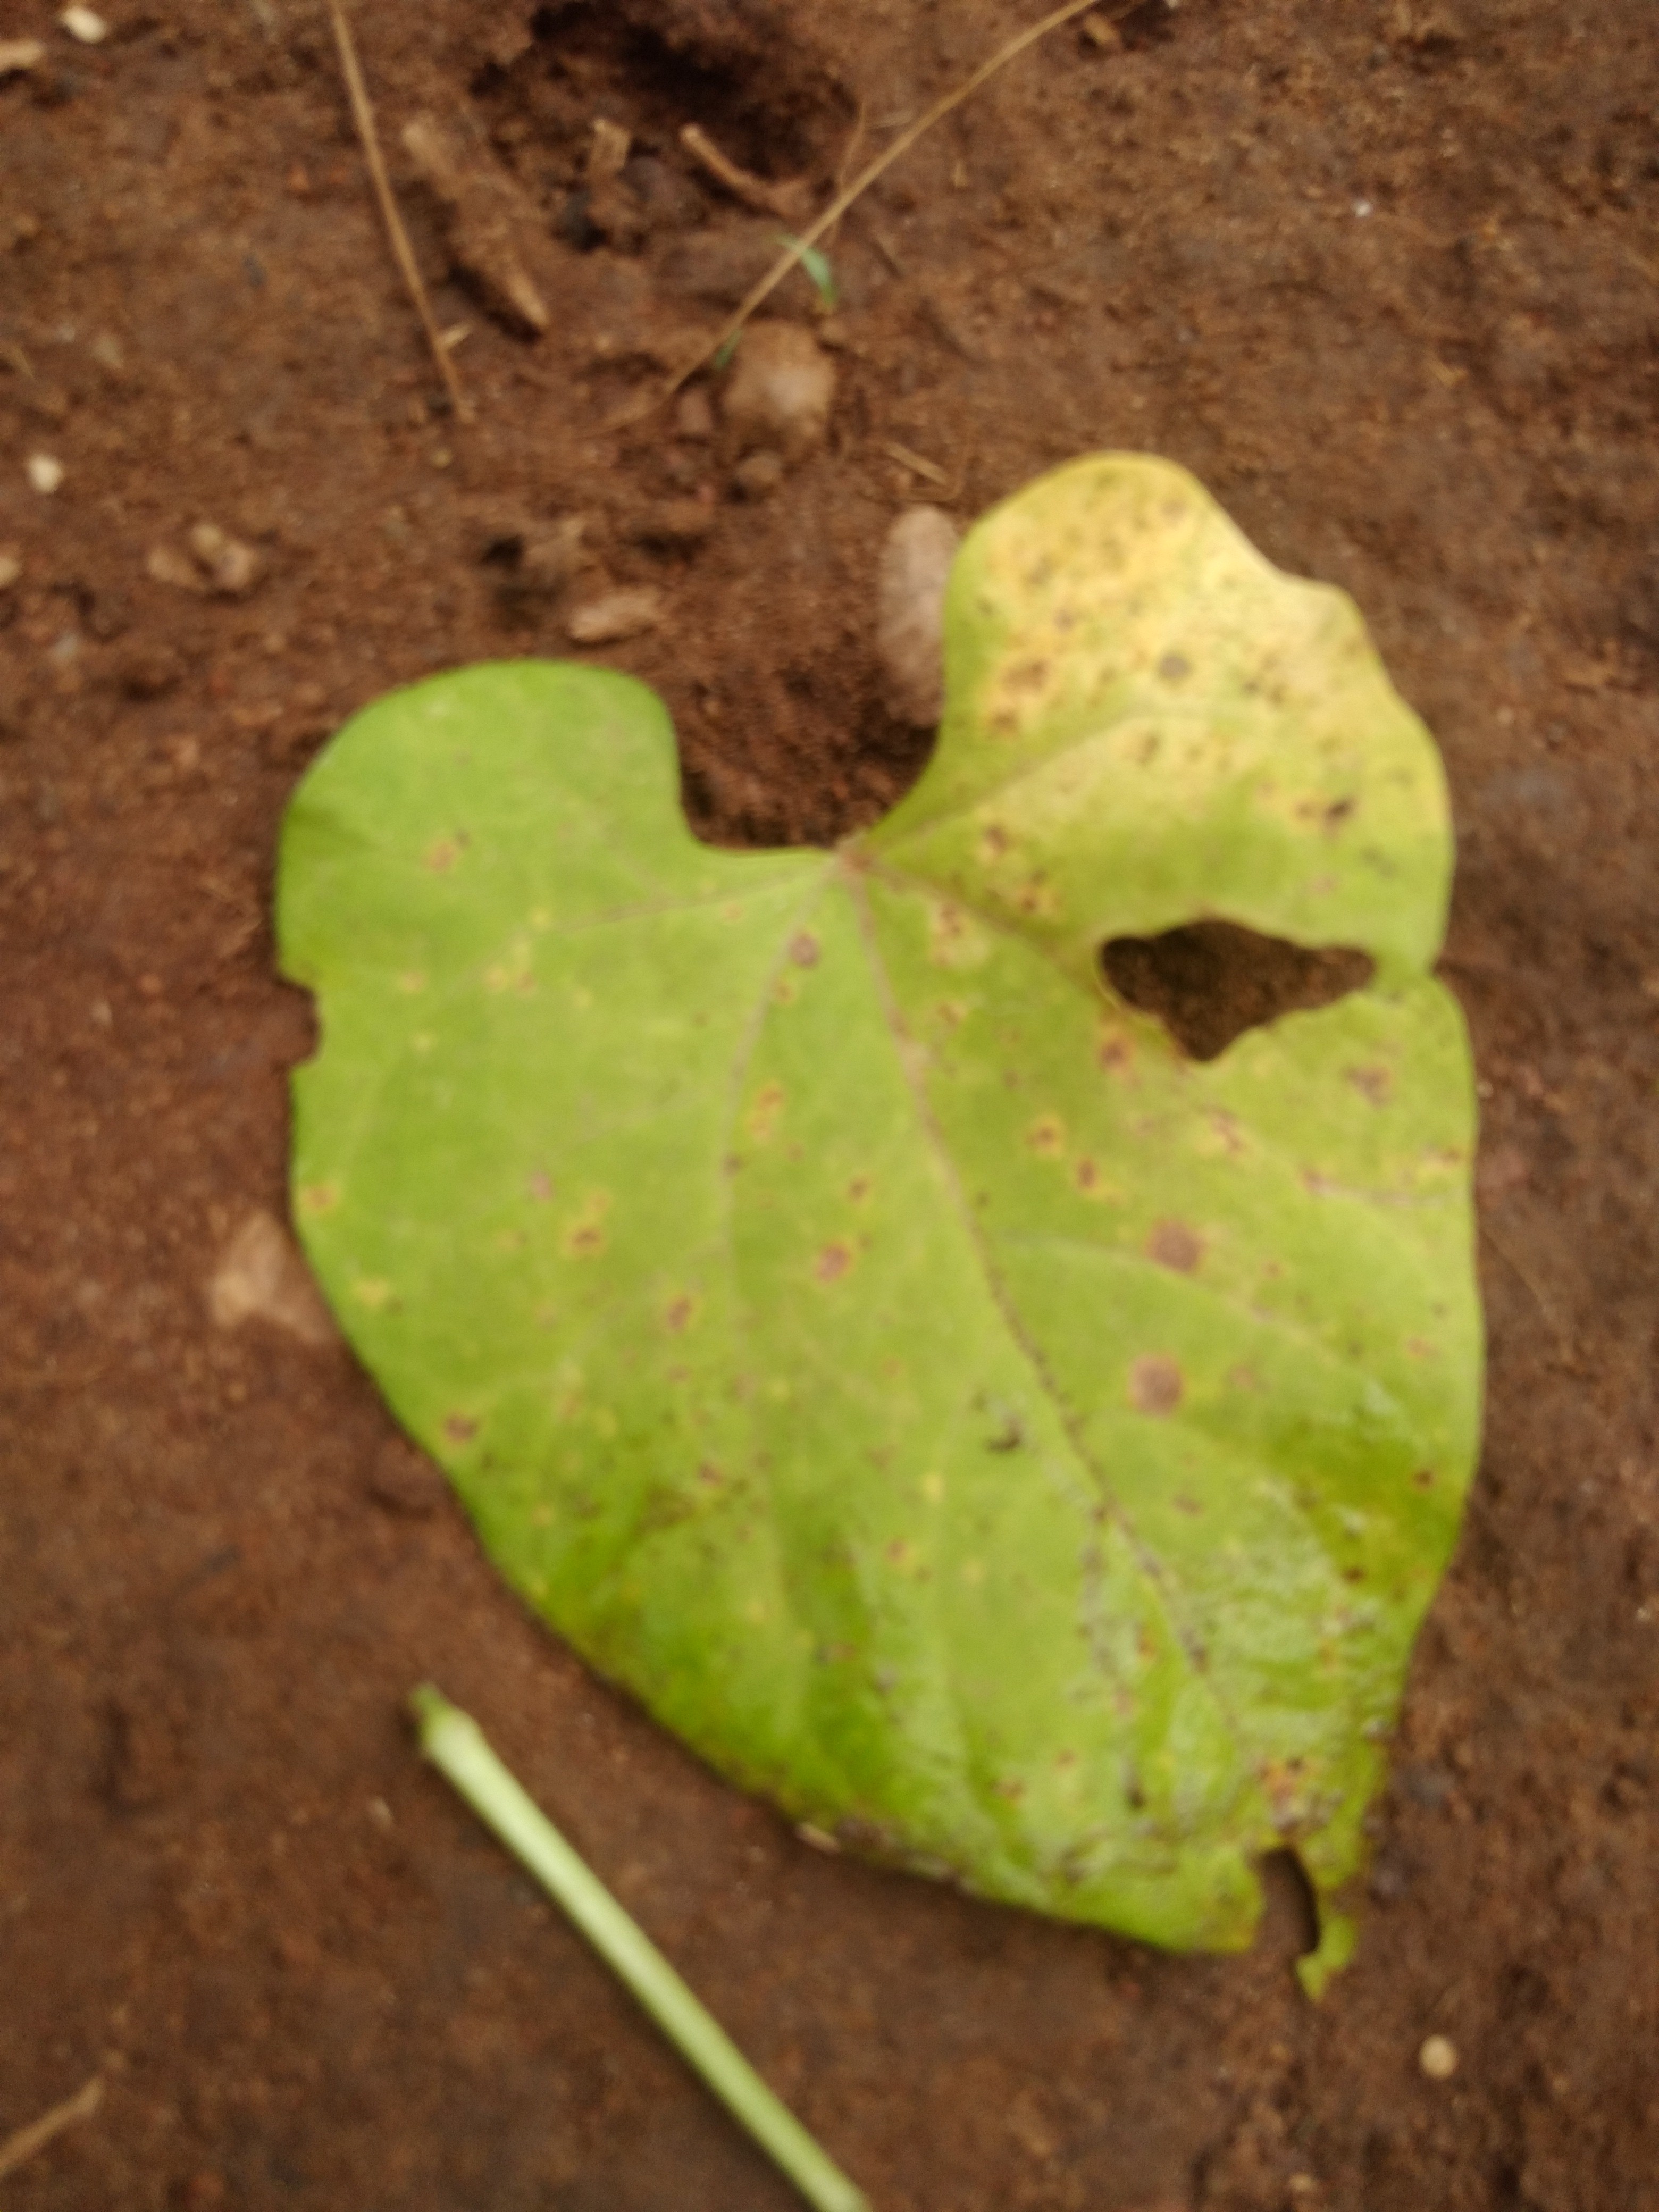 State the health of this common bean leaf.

rust
